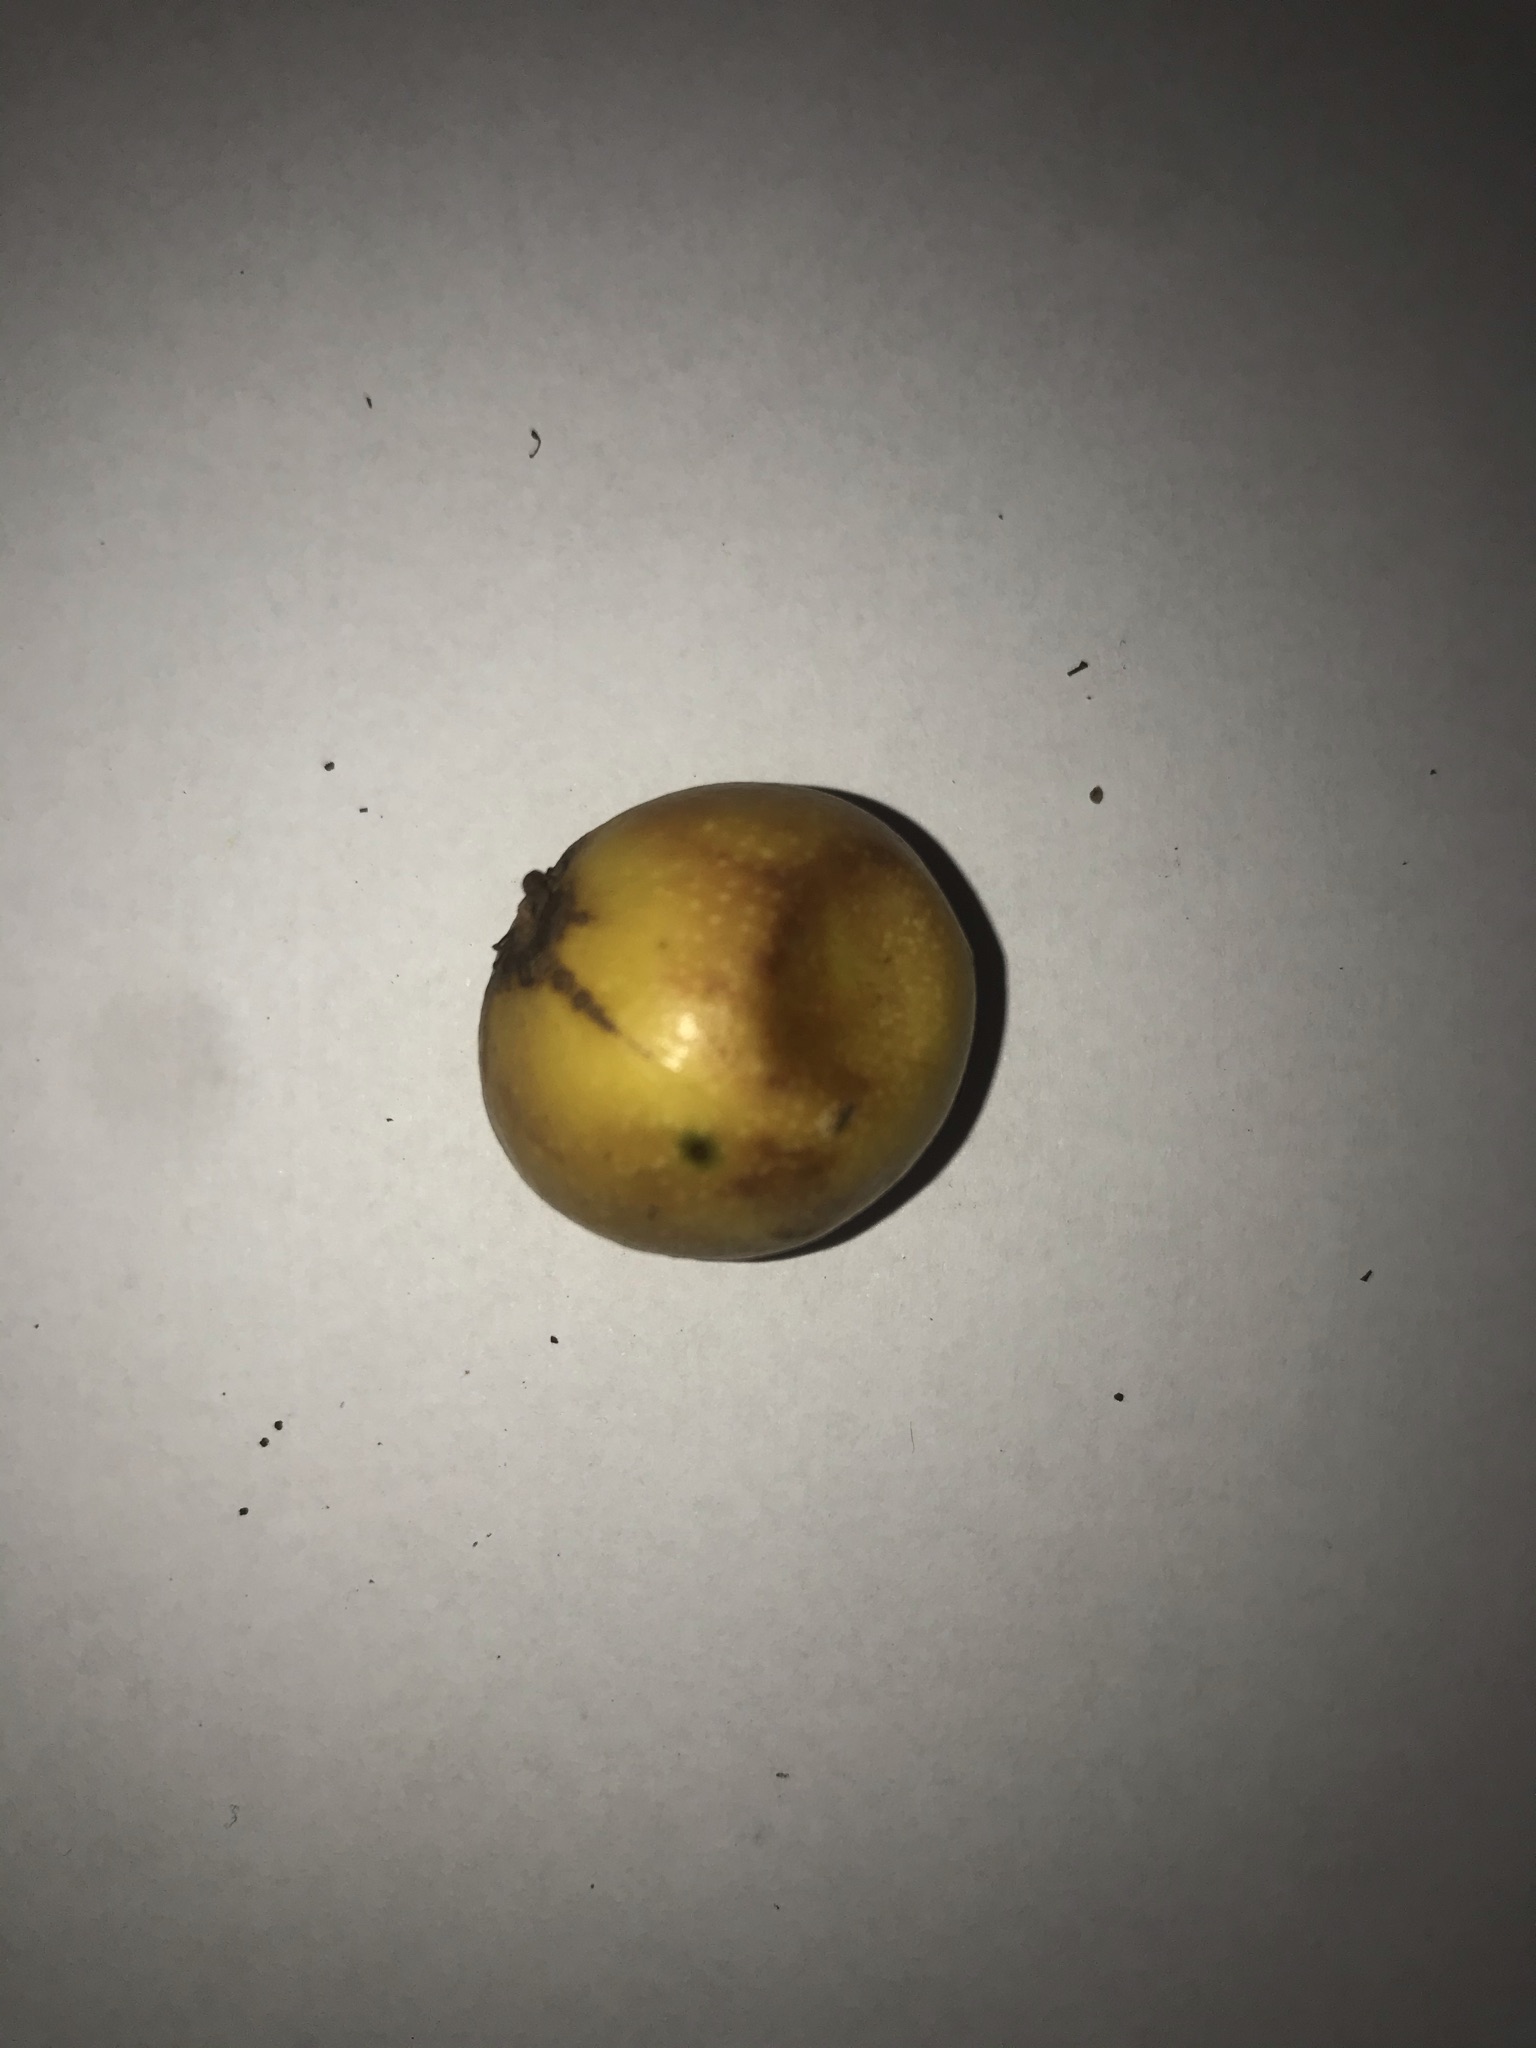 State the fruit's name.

abiu
